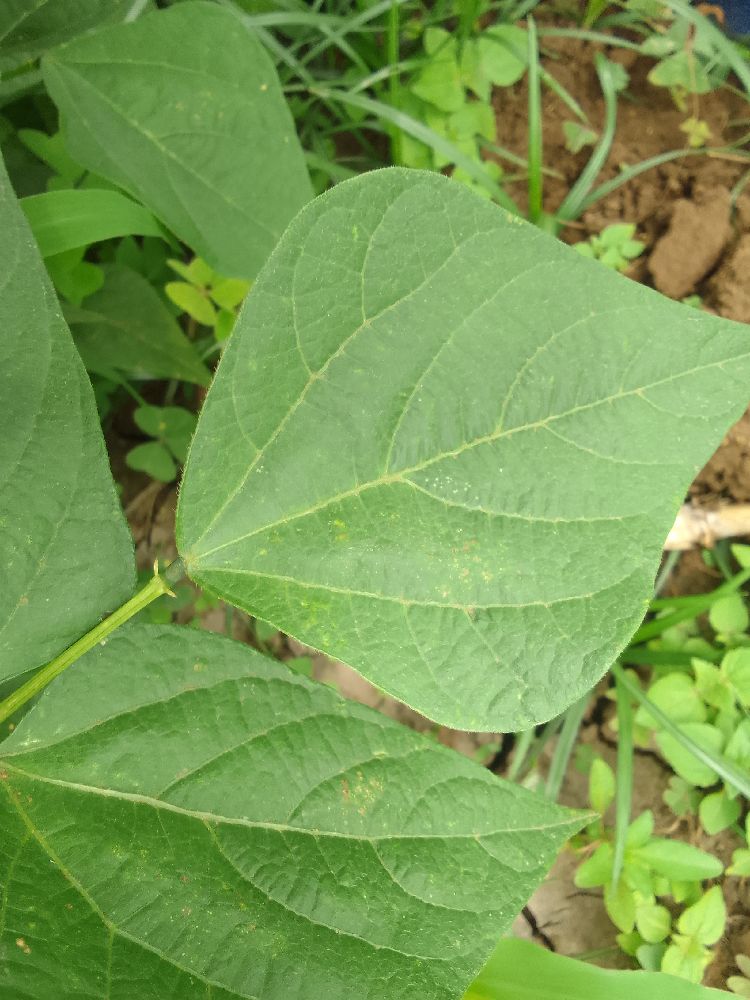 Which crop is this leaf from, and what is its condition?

common bean, healthy
